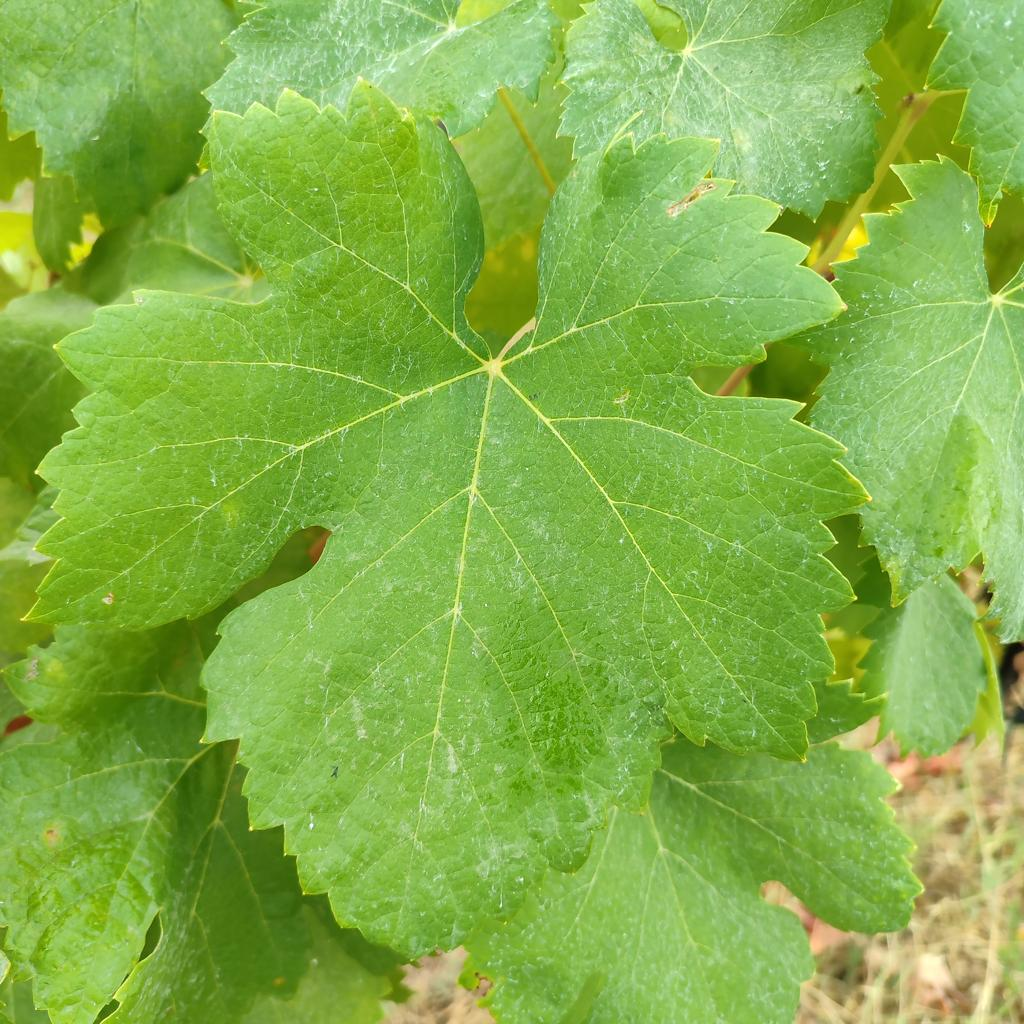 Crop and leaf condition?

grapevine, healthy
